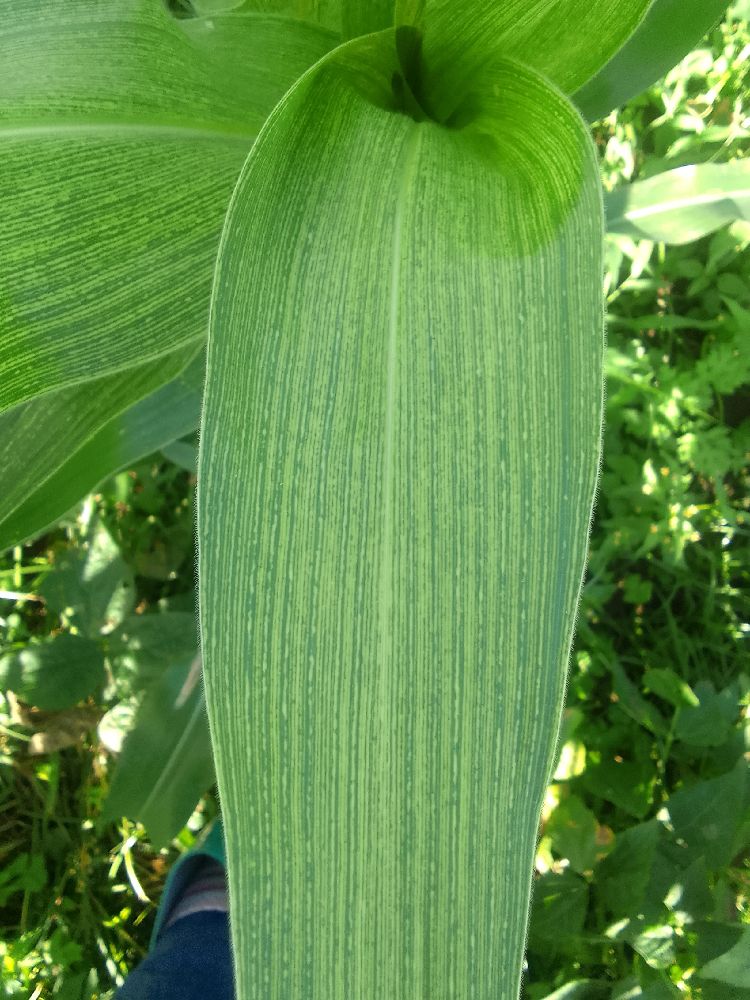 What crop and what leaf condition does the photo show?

maize, maize streak virus
